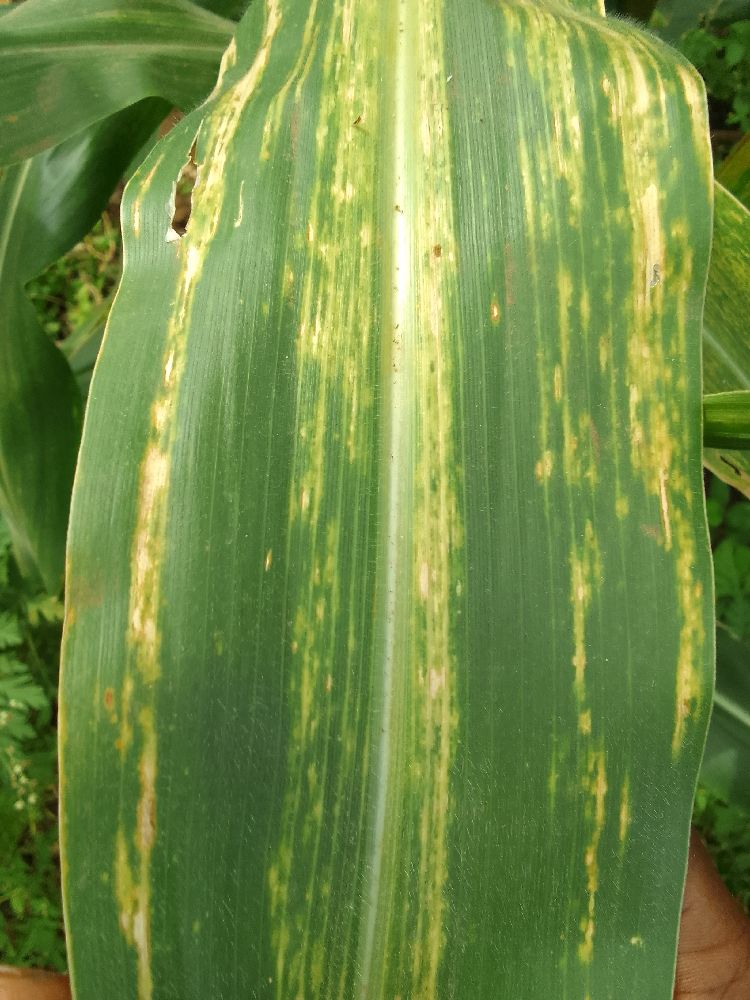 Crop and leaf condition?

maize, maize lethal necrosis
